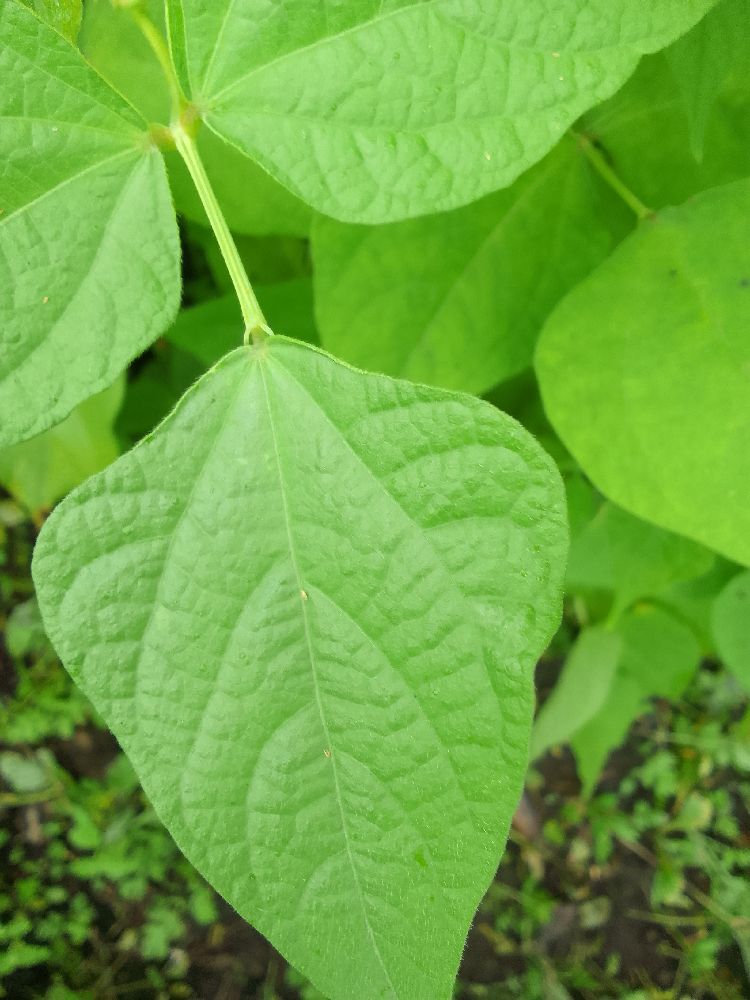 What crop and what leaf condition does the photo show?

common bean, healthy
